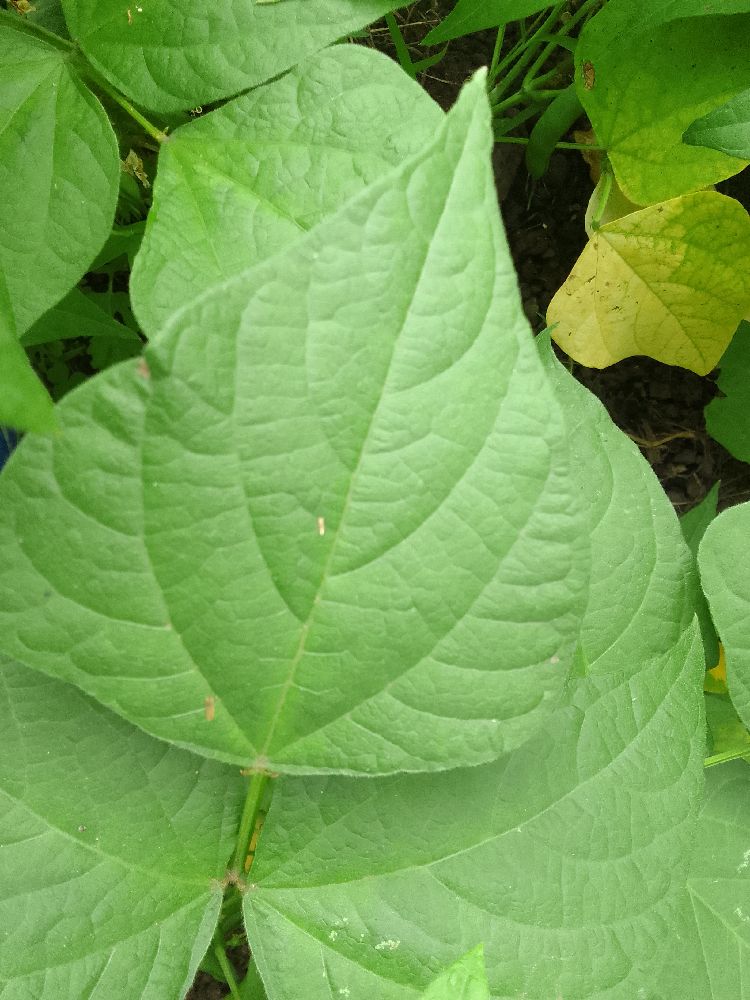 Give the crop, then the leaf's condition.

common bean, healthy
